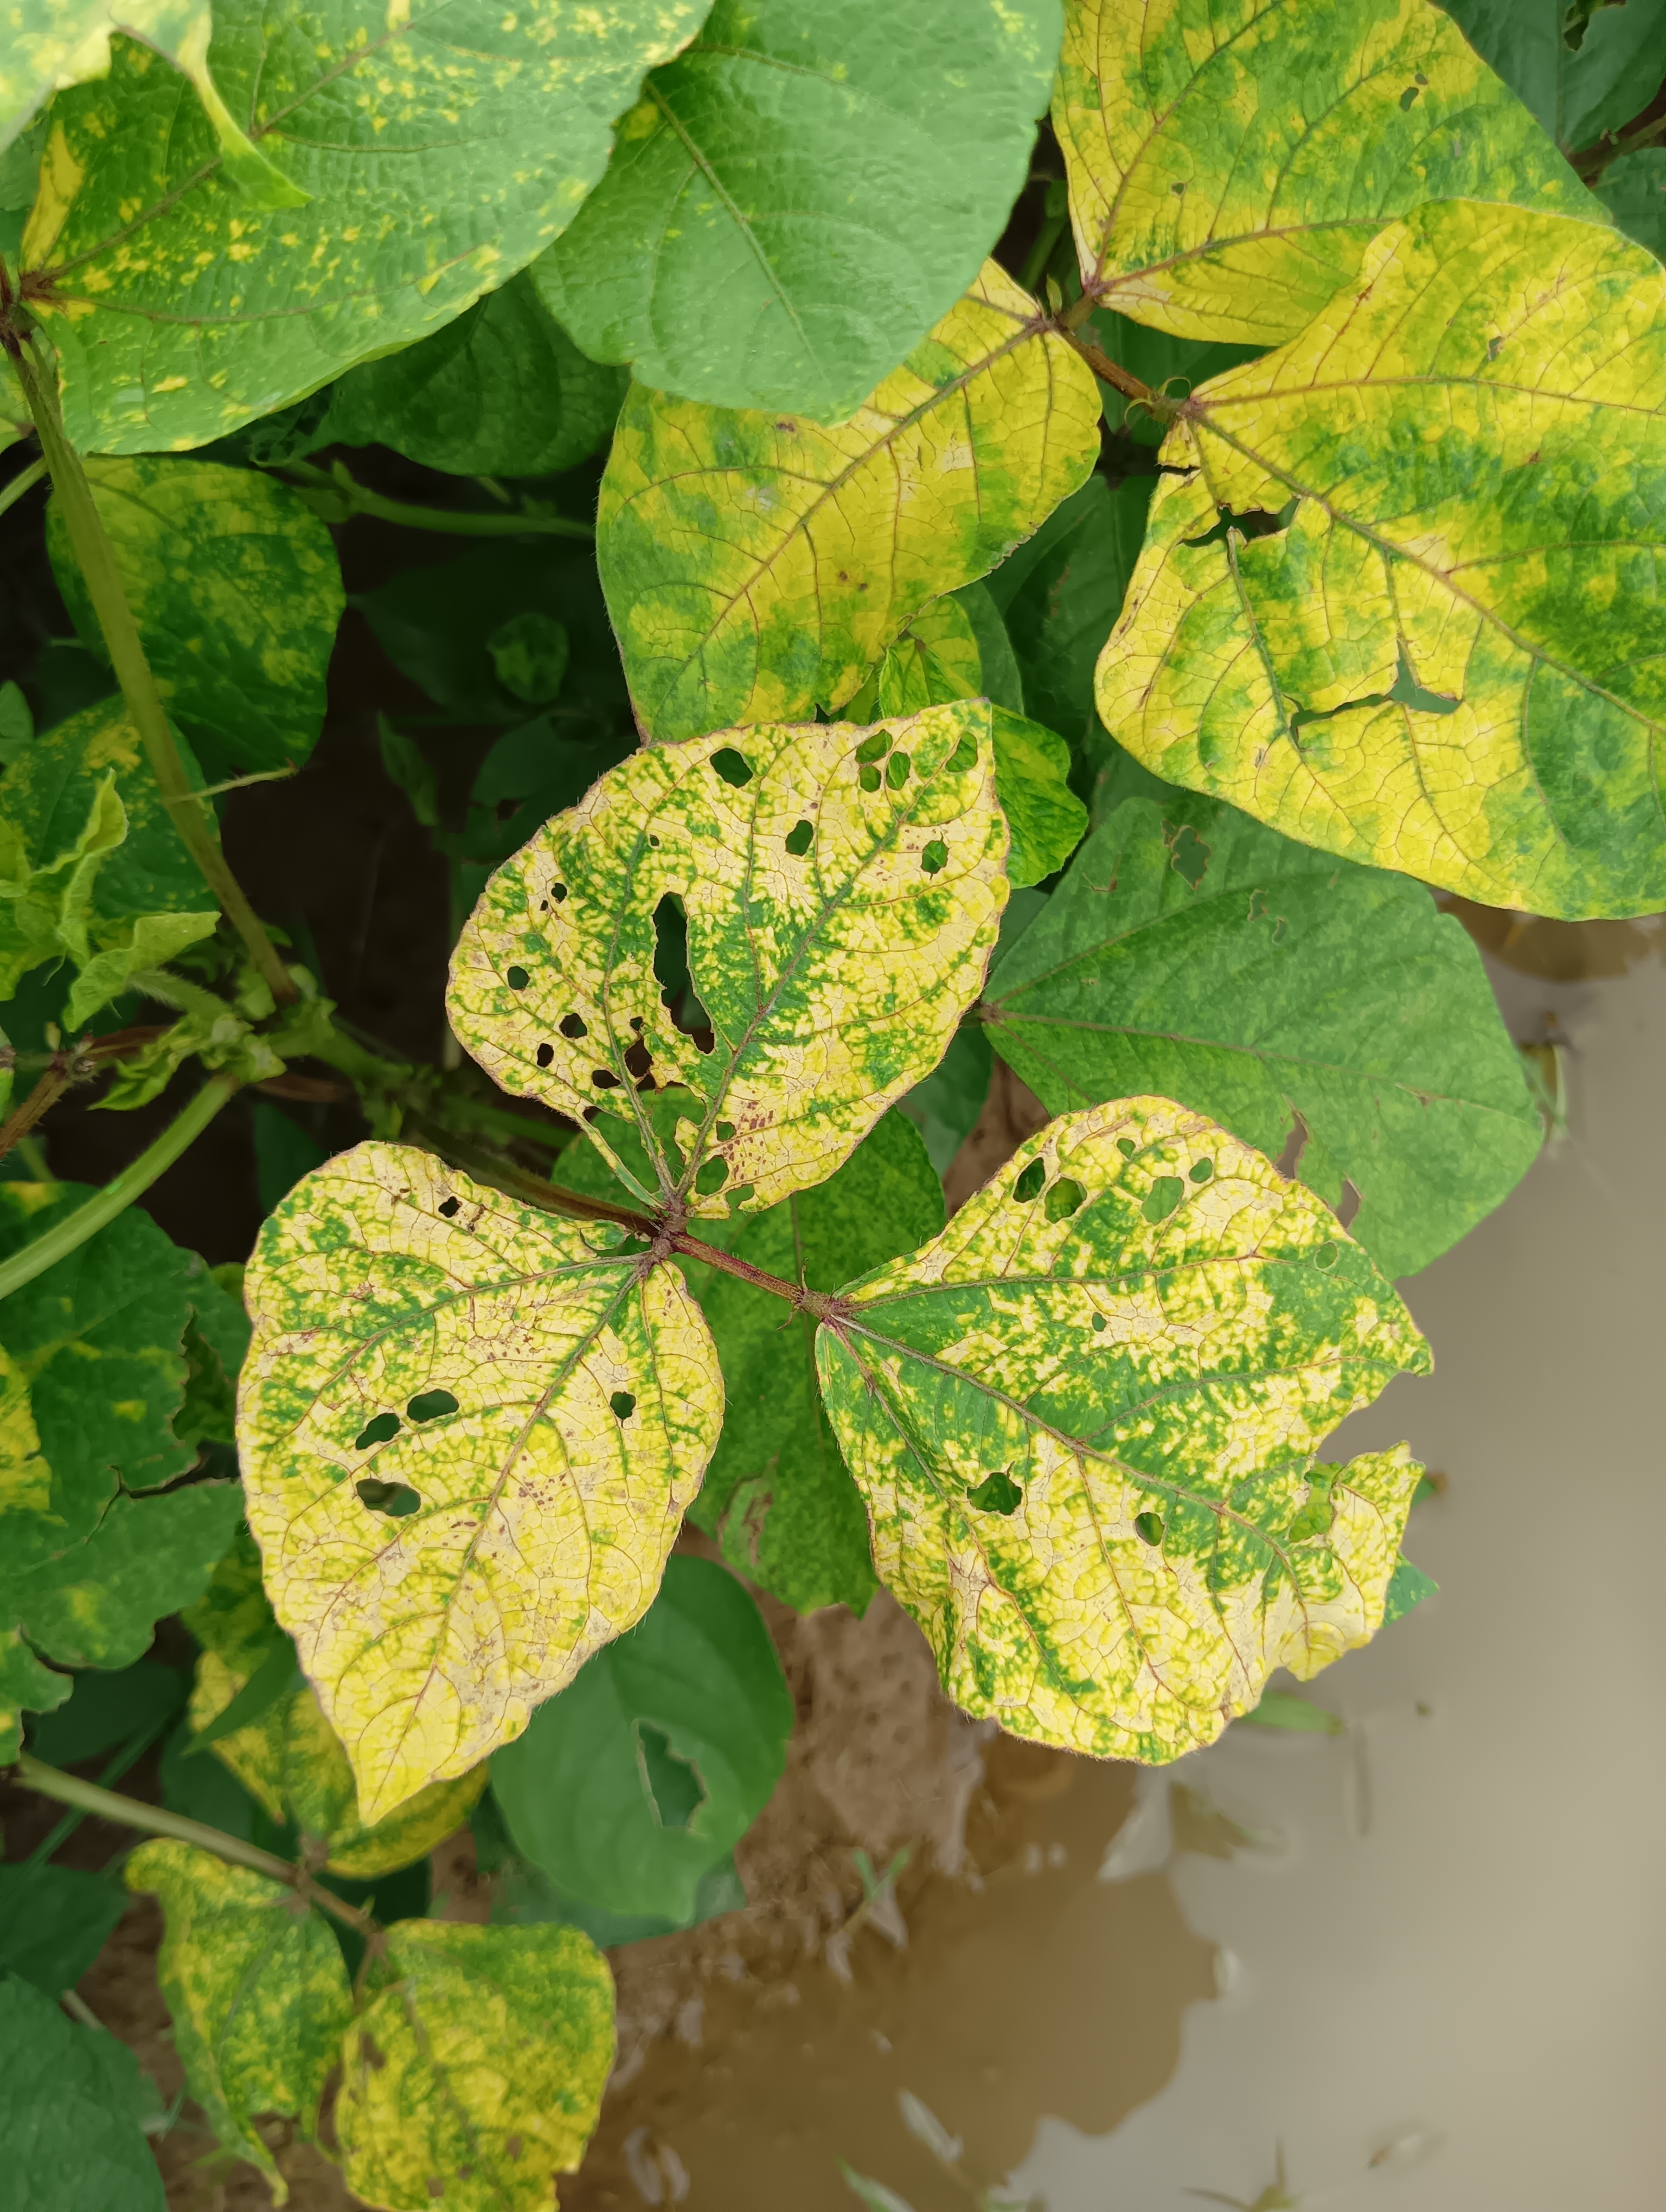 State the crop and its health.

mungbean, yellow mosaic
